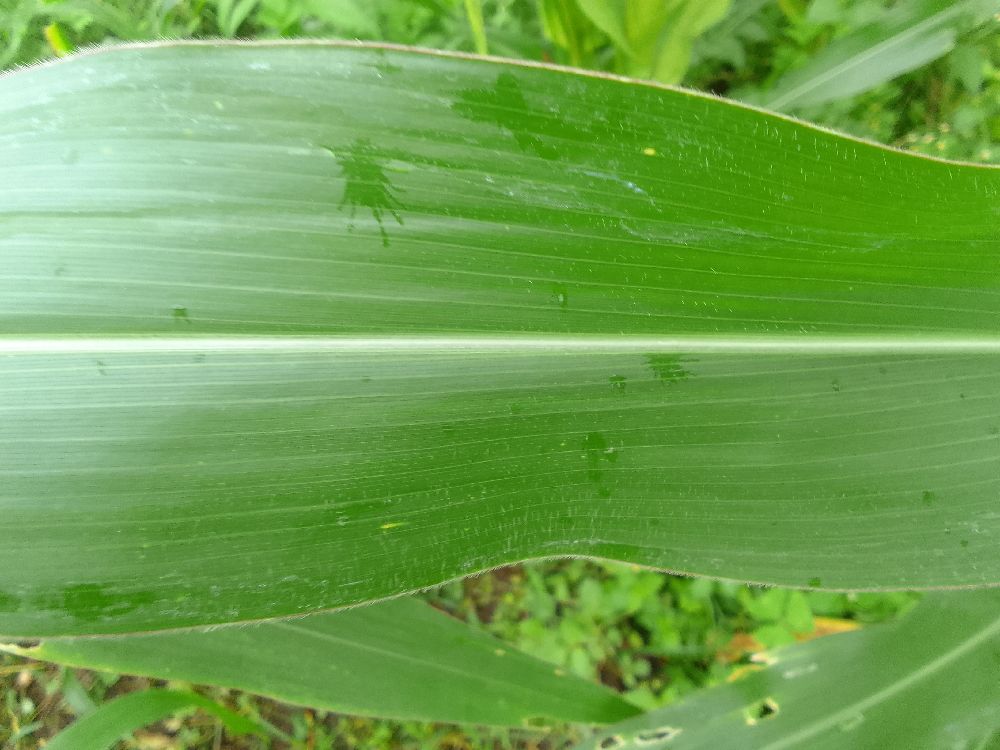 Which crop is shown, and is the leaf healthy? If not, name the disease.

maize, healthy
